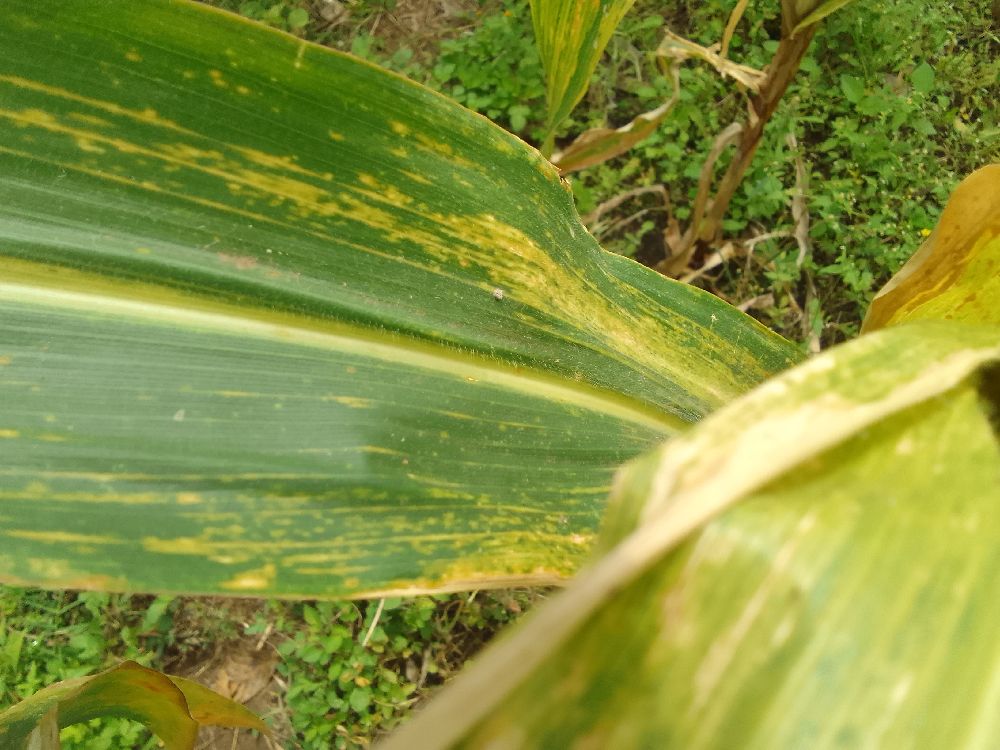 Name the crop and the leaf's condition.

maize, maize lethal necrosis
